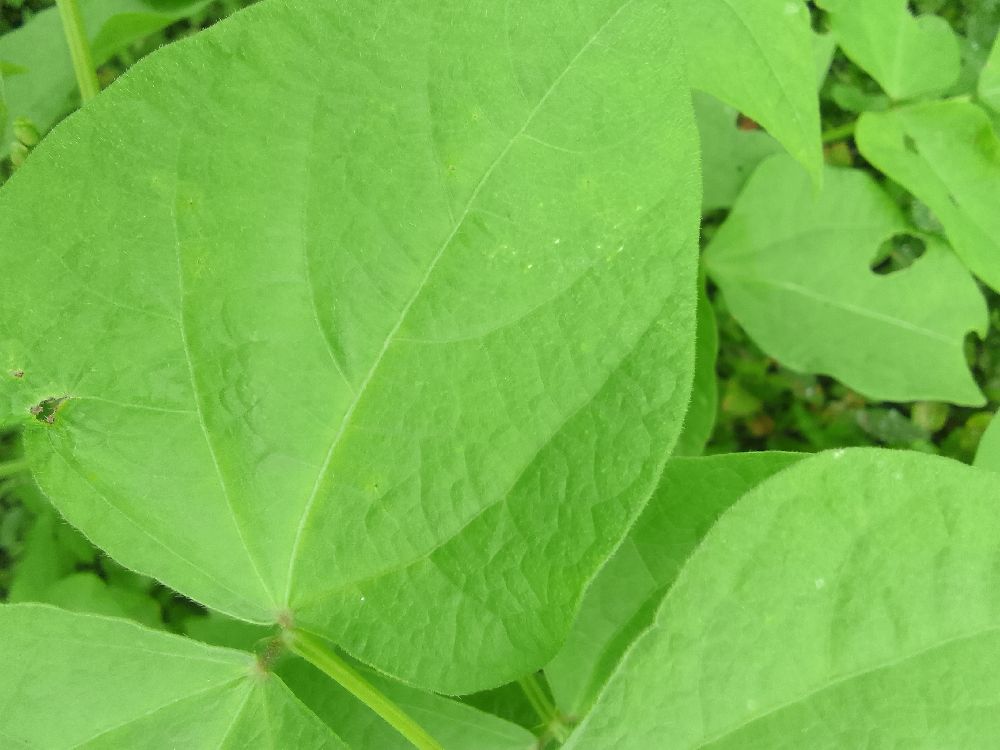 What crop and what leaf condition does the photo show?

common bean, healthy
